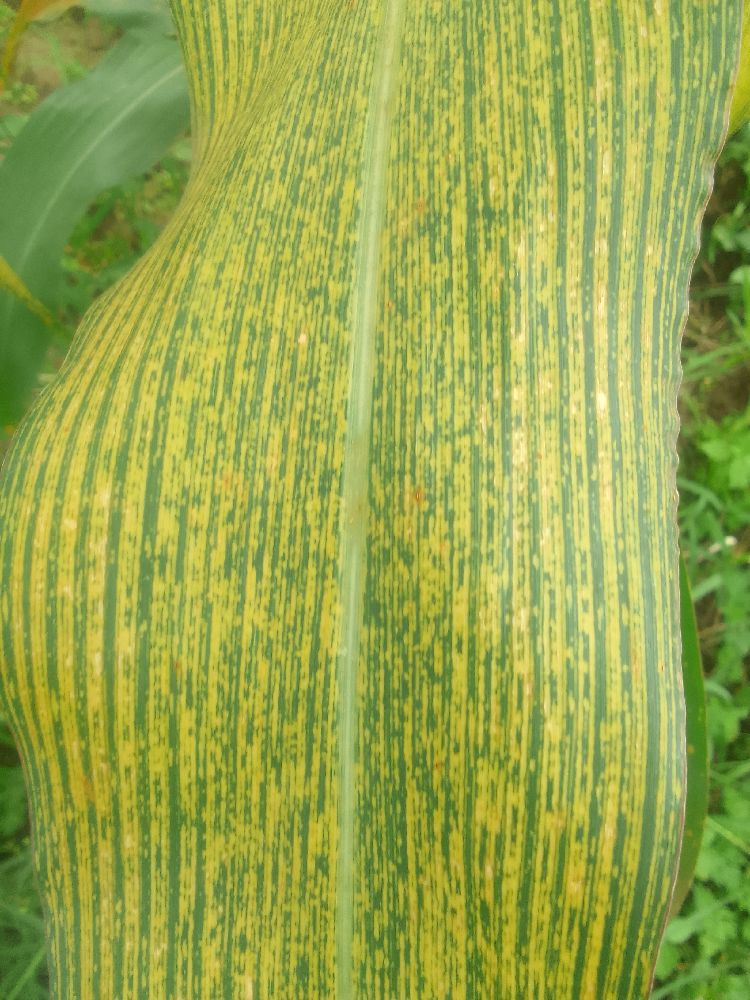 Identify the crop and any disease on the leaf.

maize, maize streak virus
